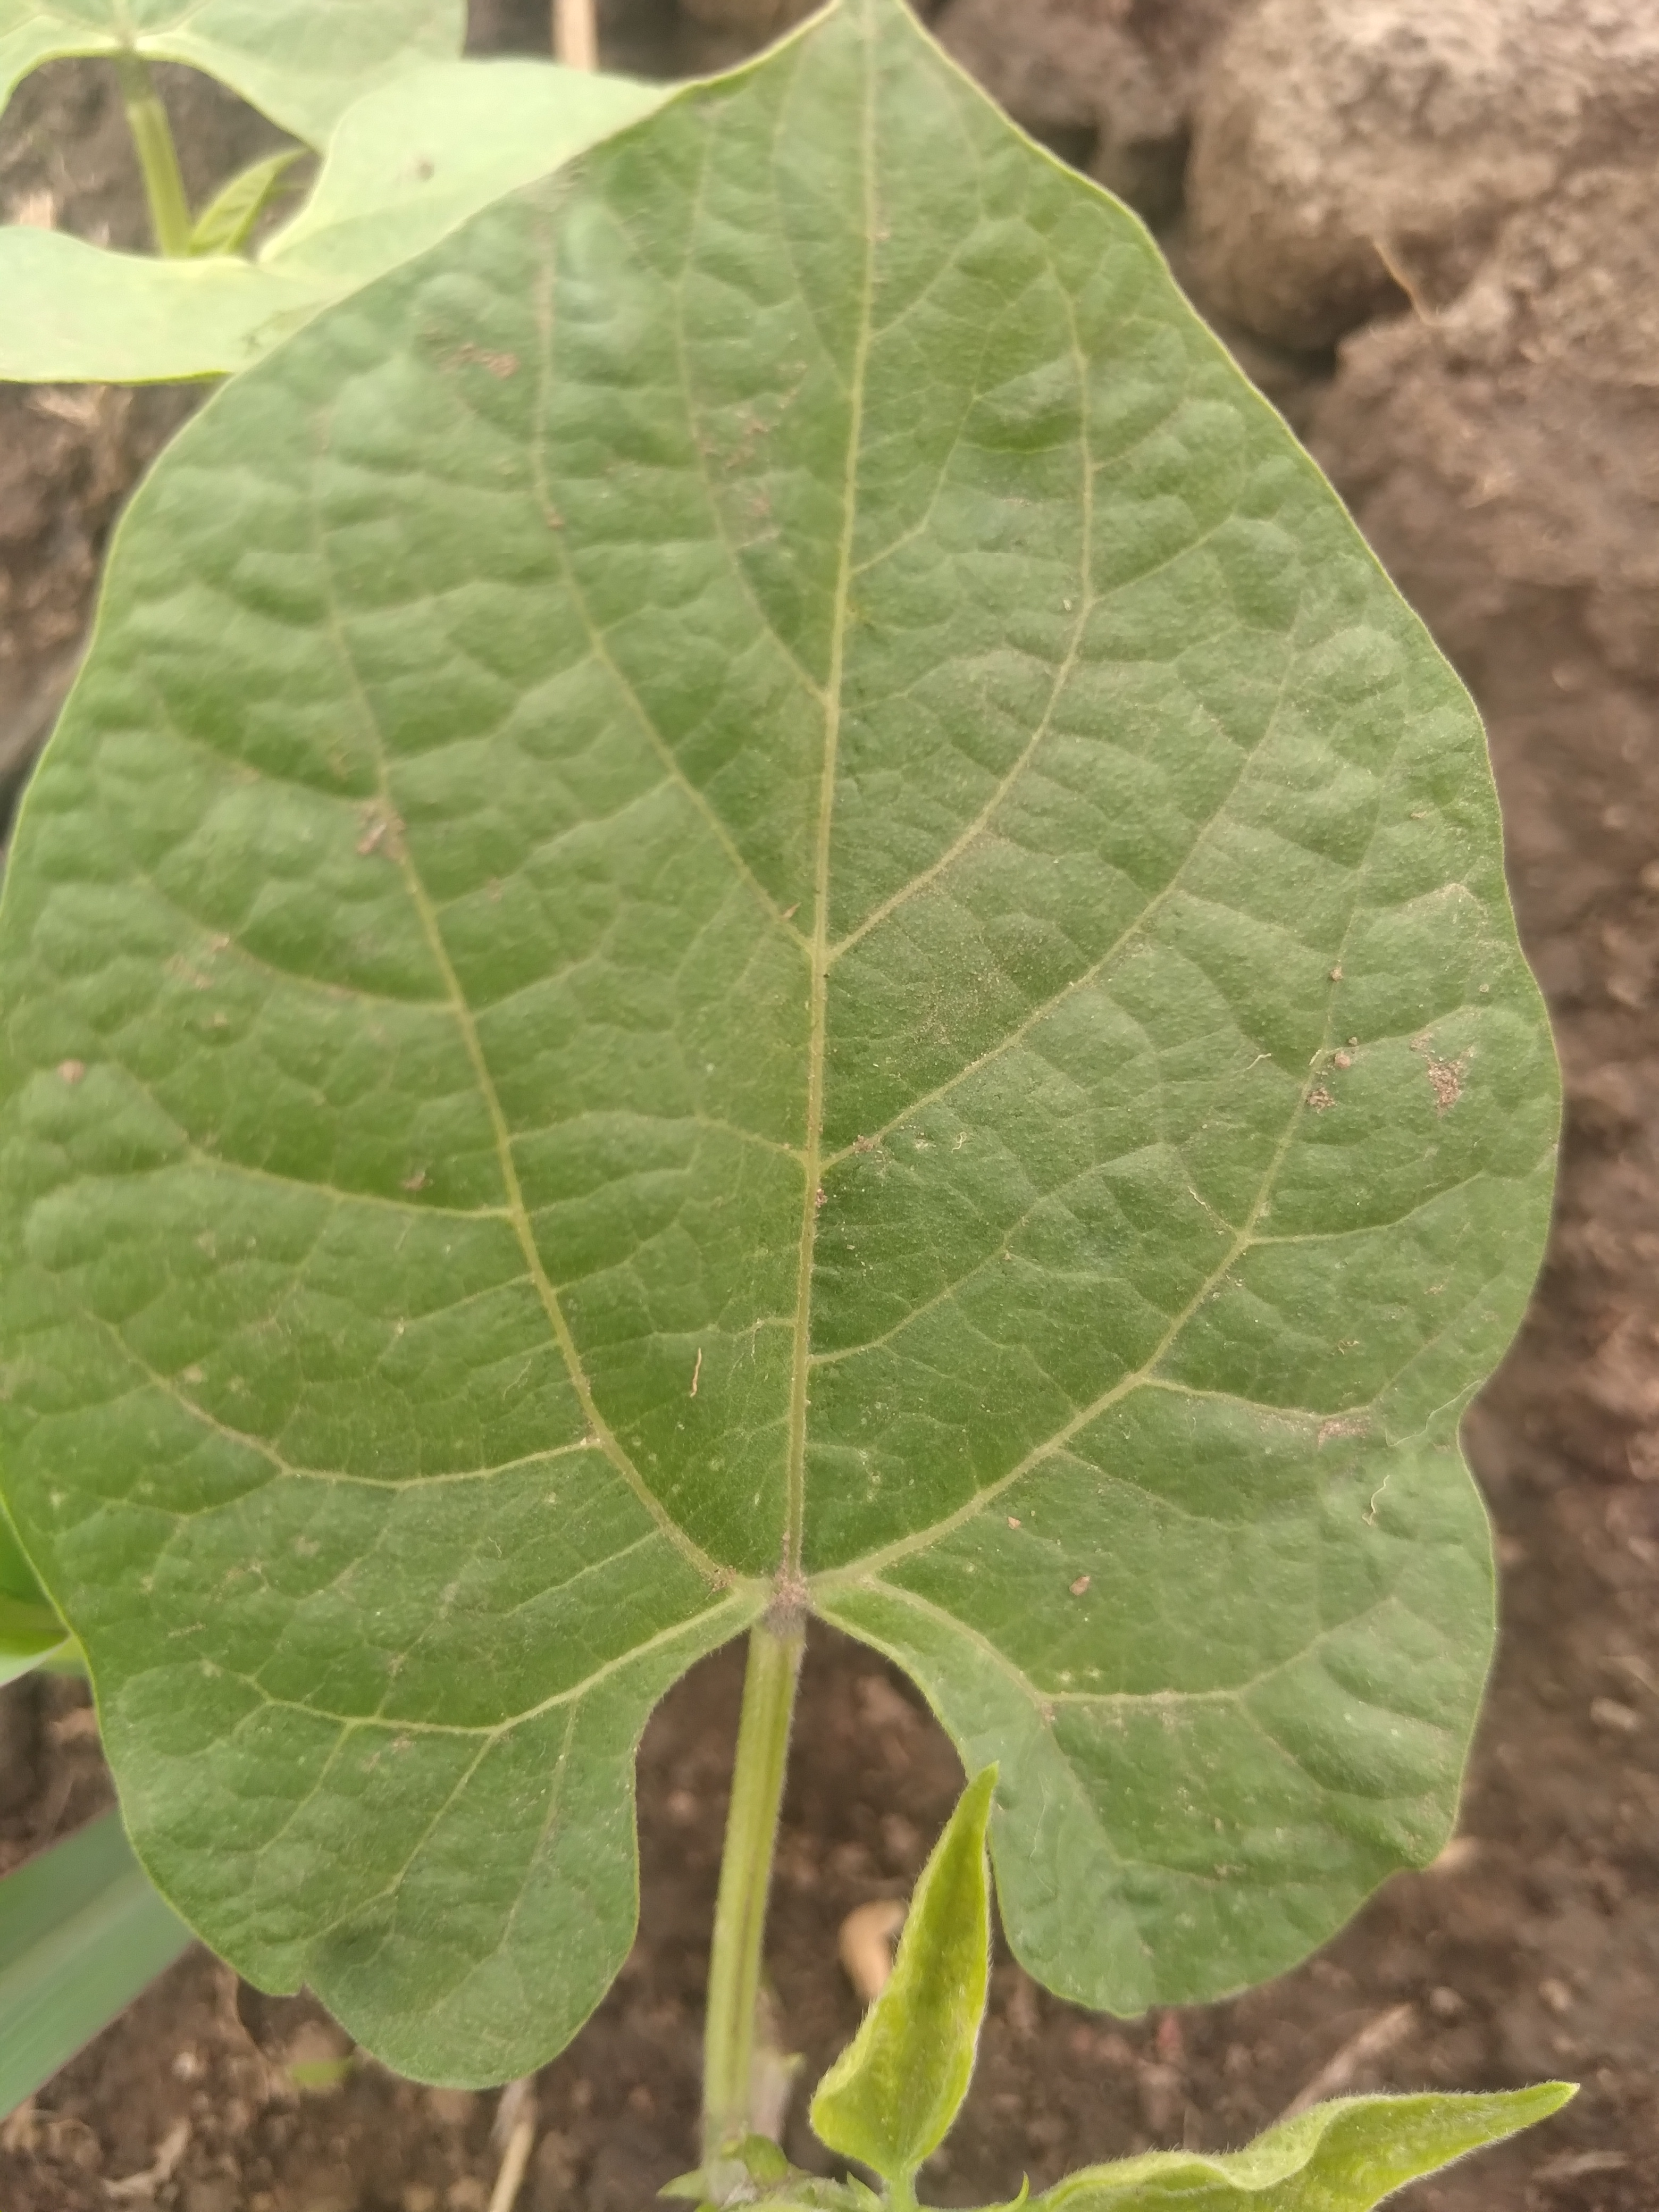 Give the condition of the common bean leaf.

healthy
